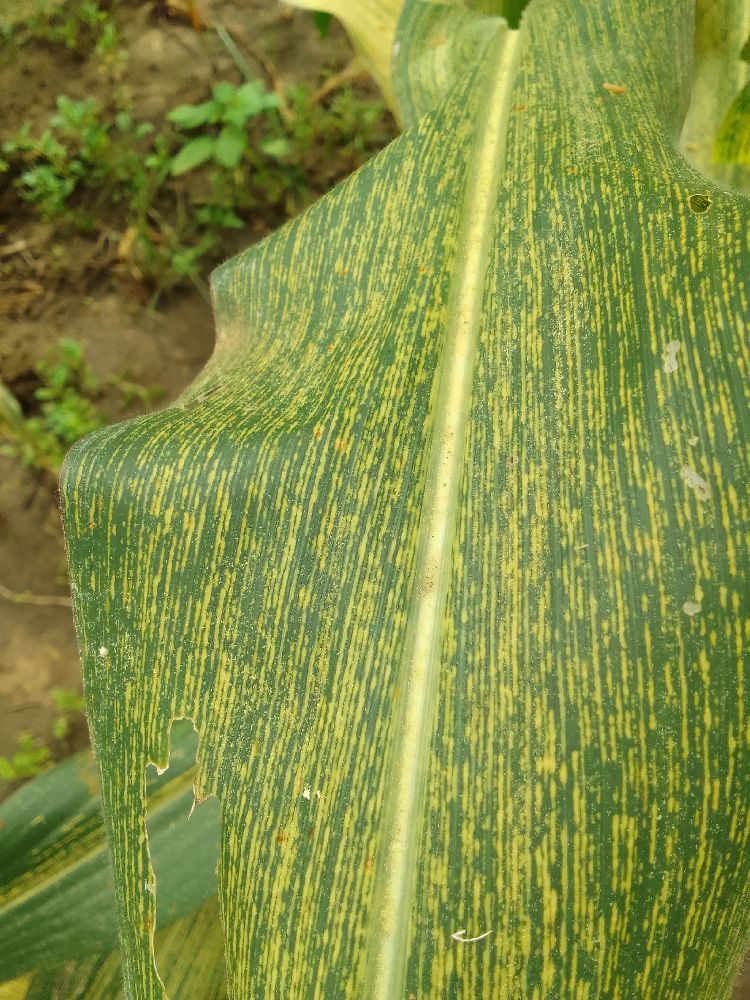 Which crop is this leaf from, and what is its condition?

maize, maize streak virus
